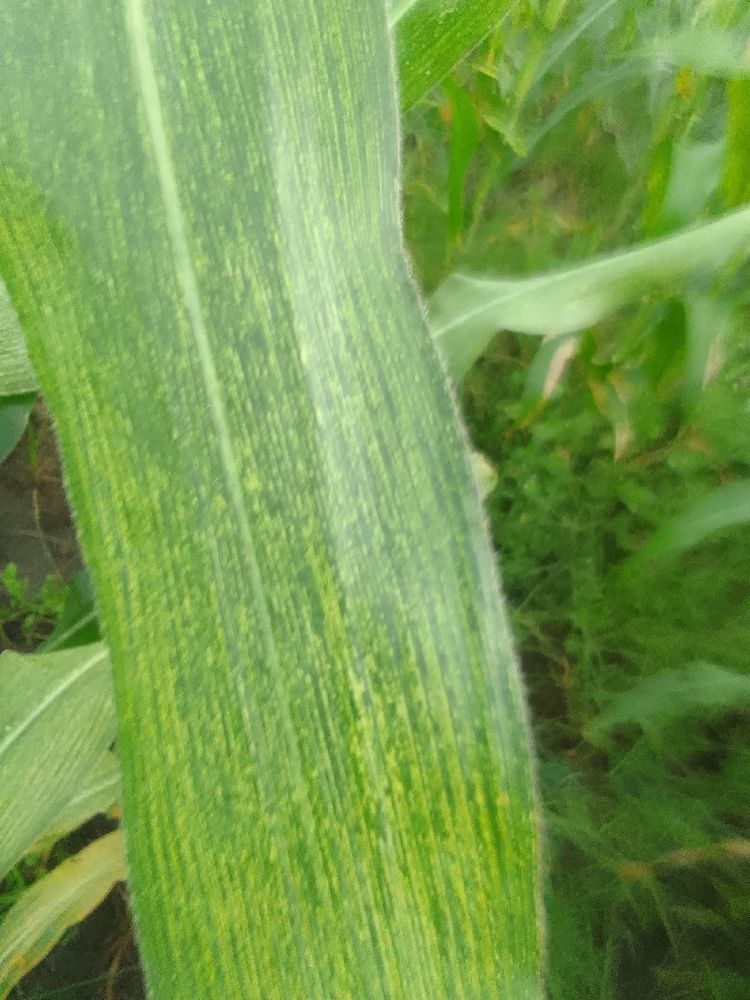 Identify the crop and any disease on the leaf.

maize, maize streak virus
